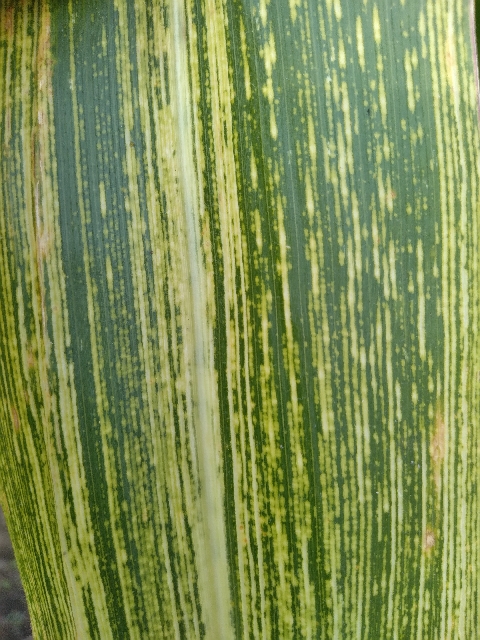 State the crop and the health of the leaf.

maize, maize streak virus
